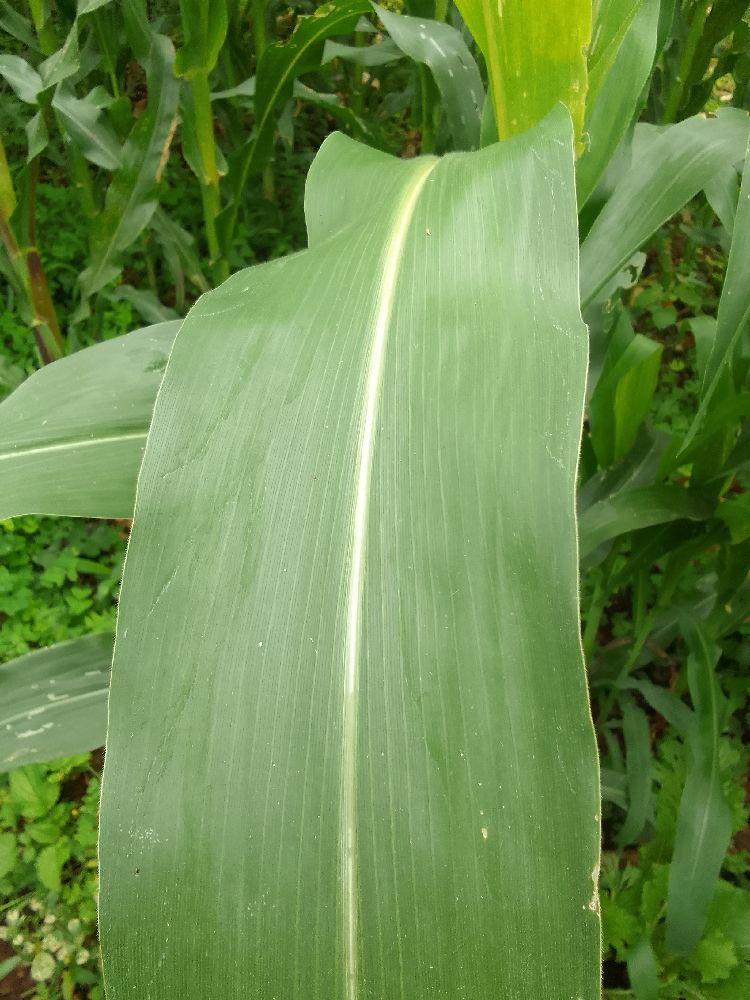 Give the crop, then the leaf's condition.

maize, healthy
